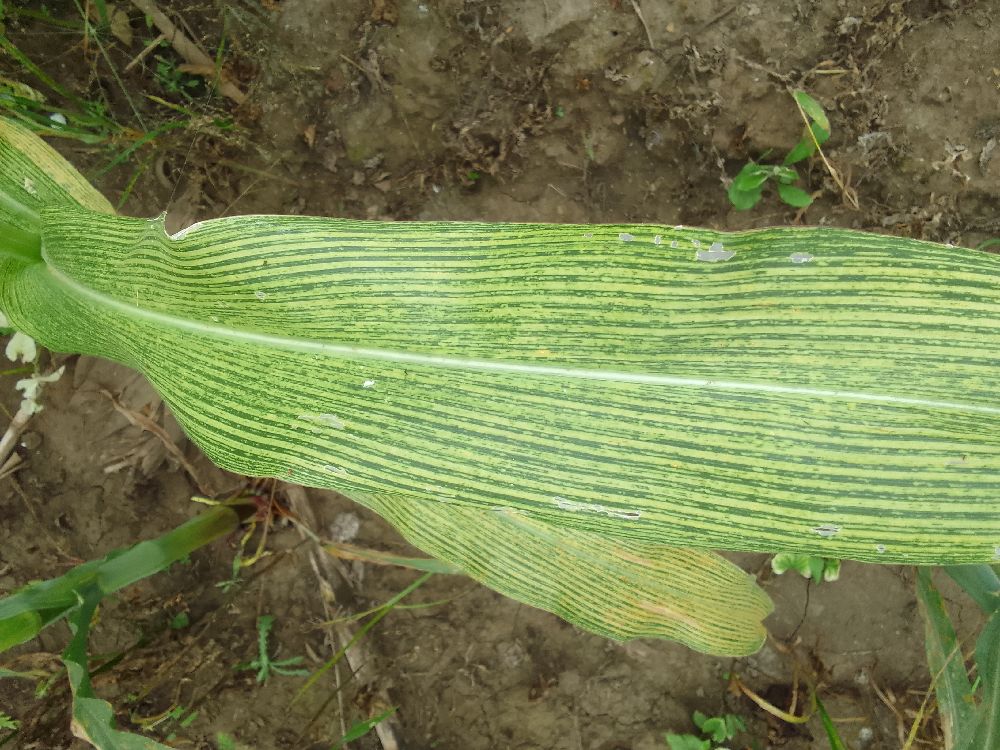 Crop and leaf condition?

maize, maize streak virus
